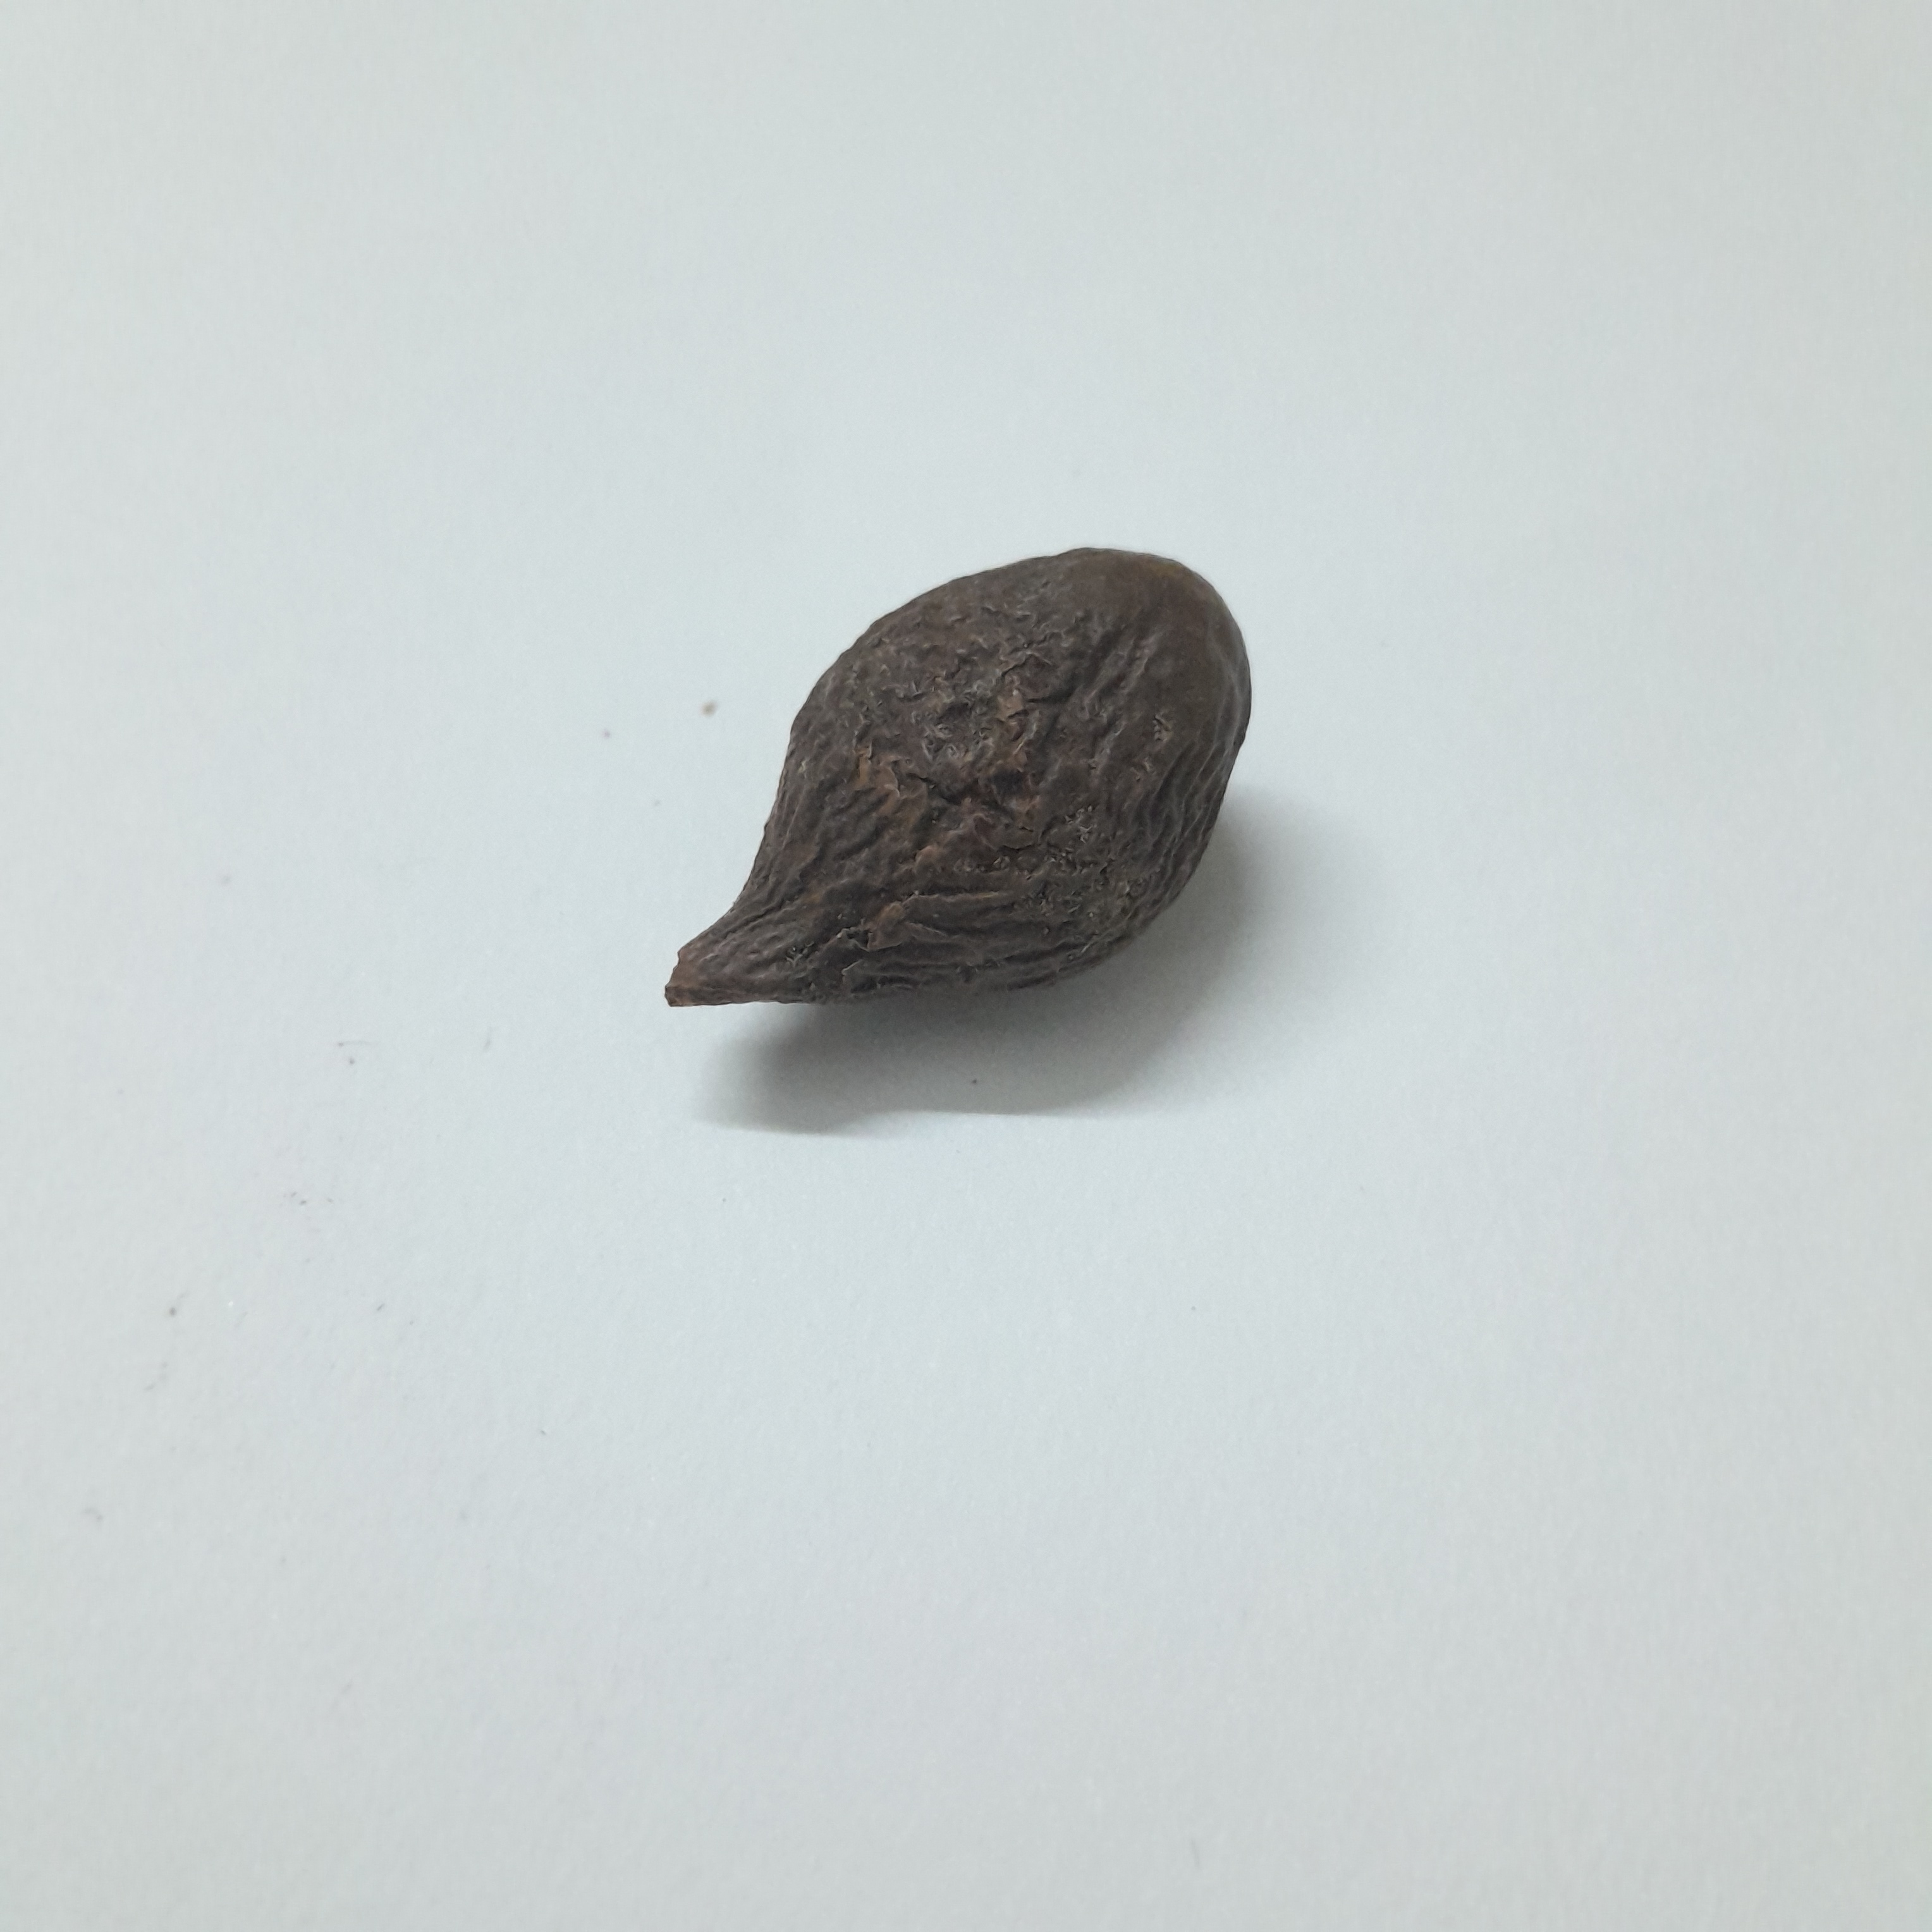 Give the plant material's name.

niranjanphal
